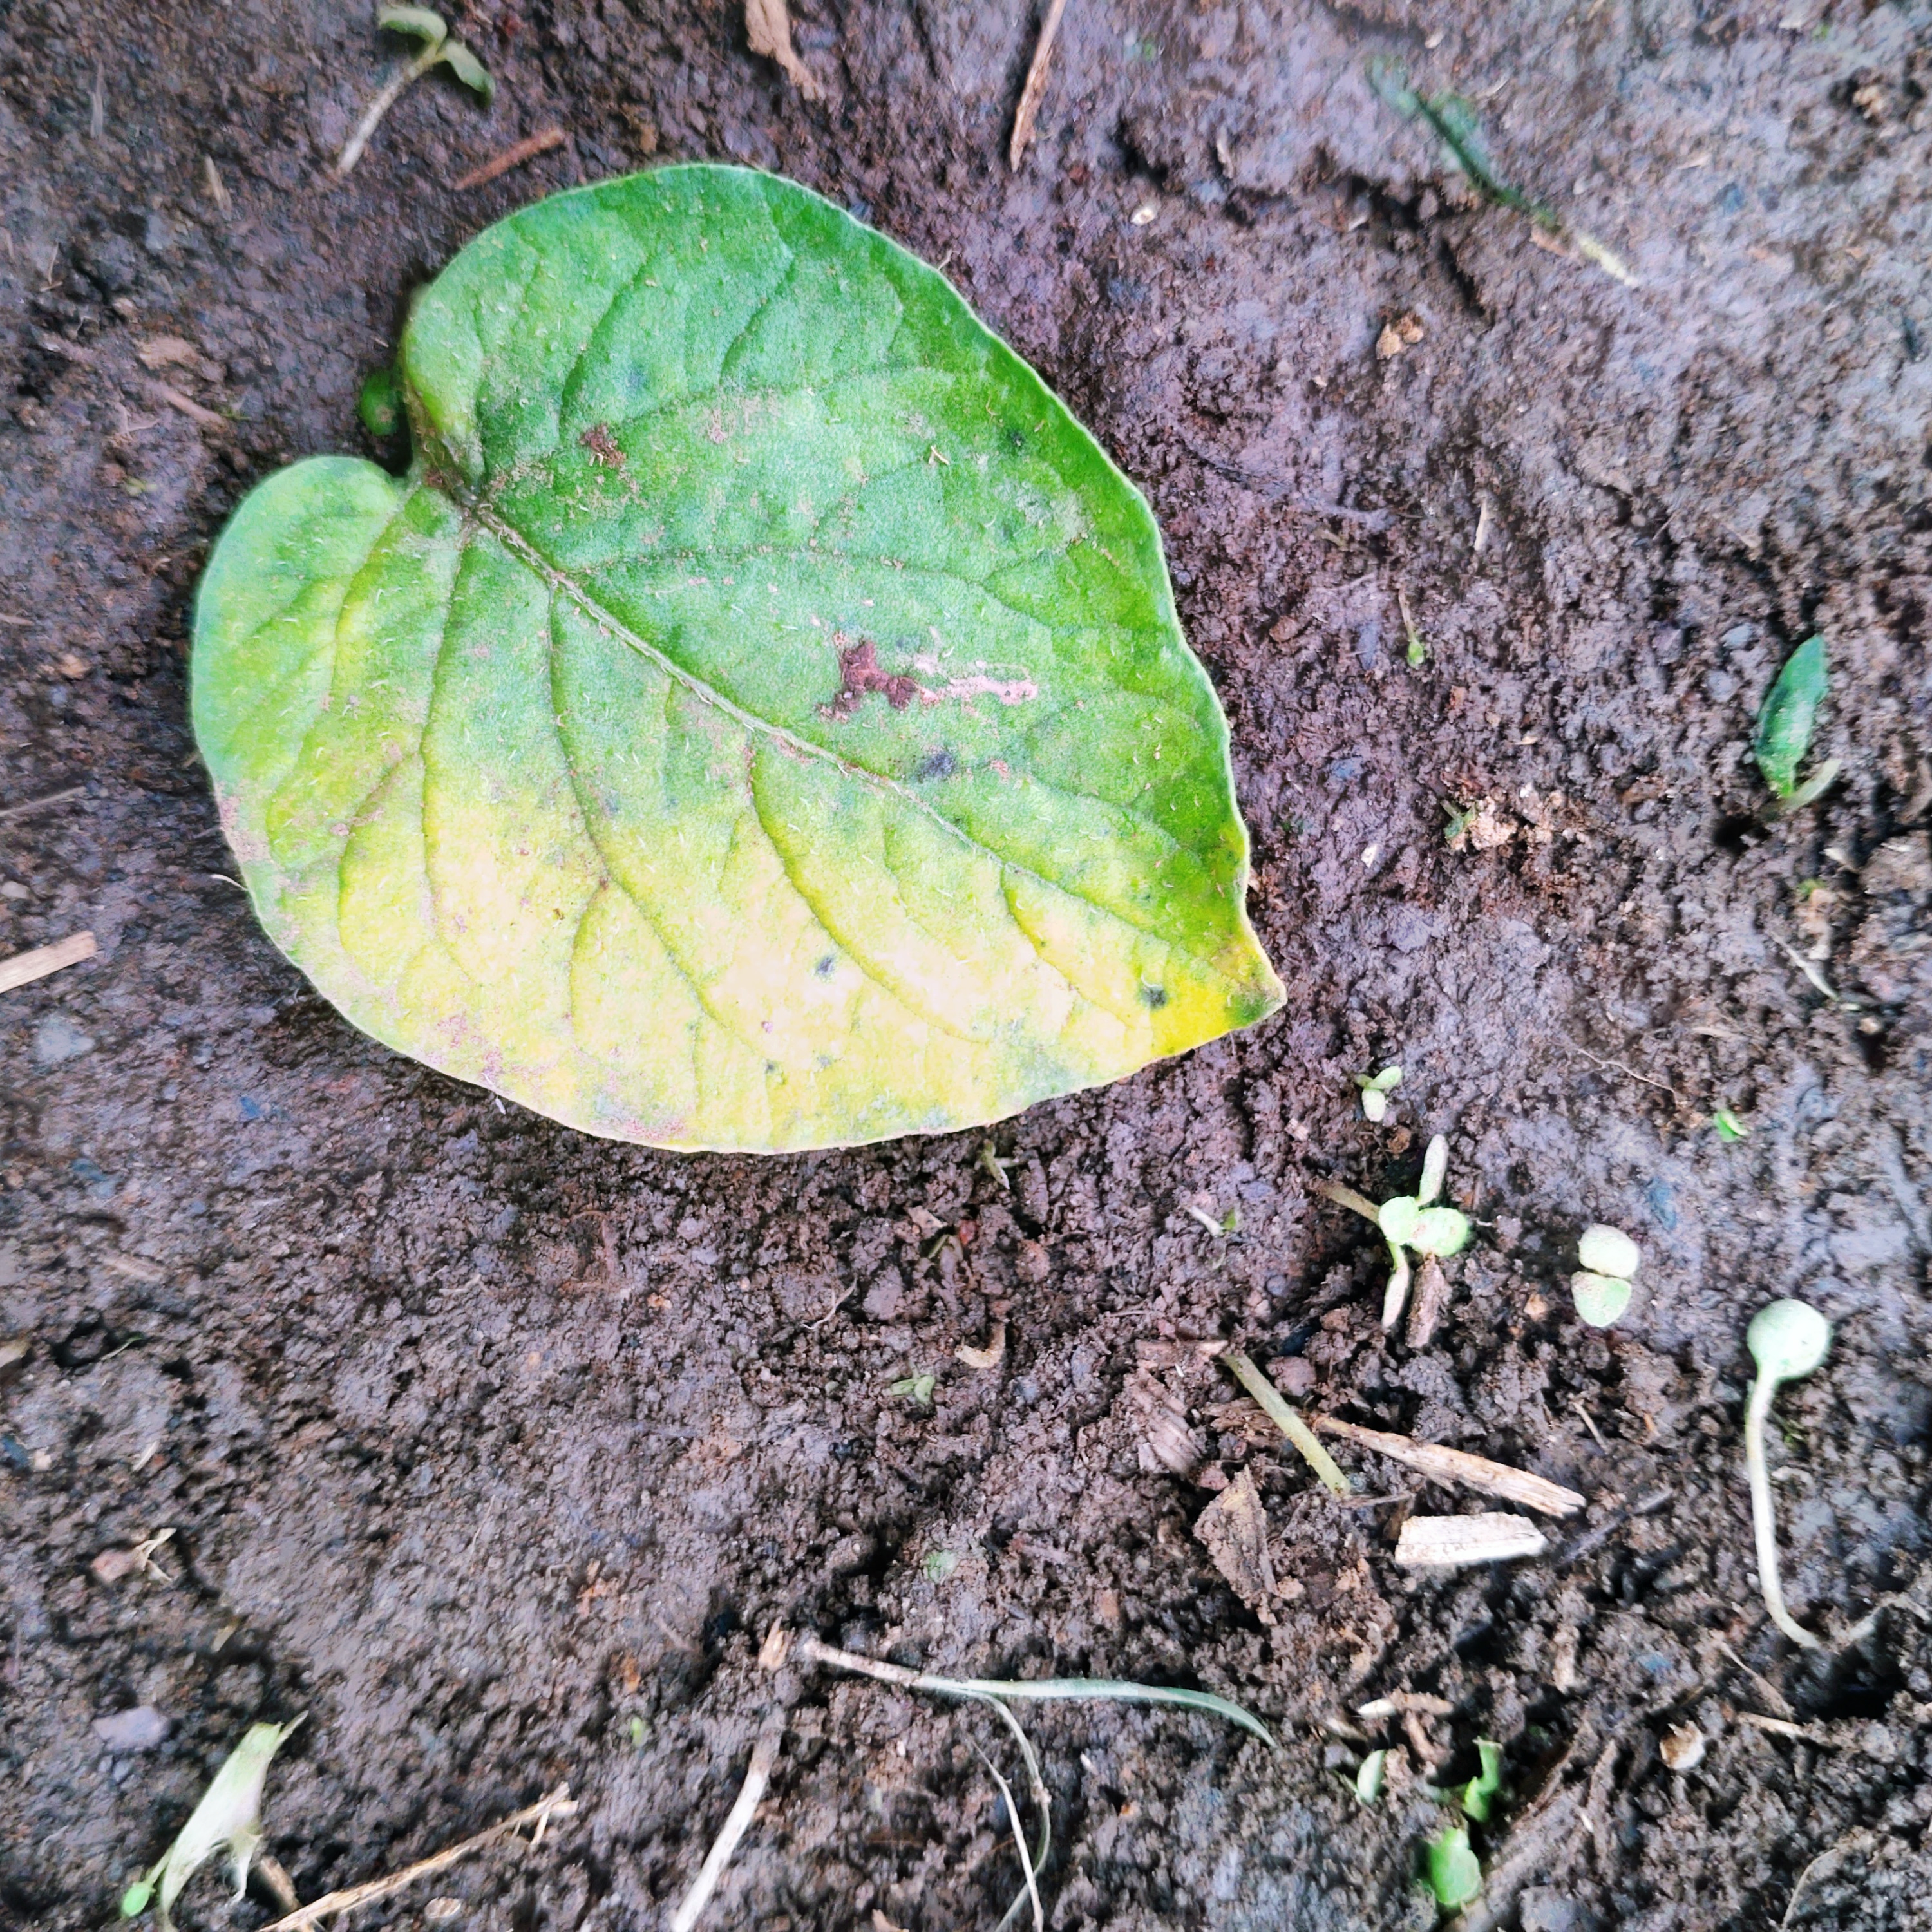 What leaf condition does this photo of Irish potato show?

late blight
